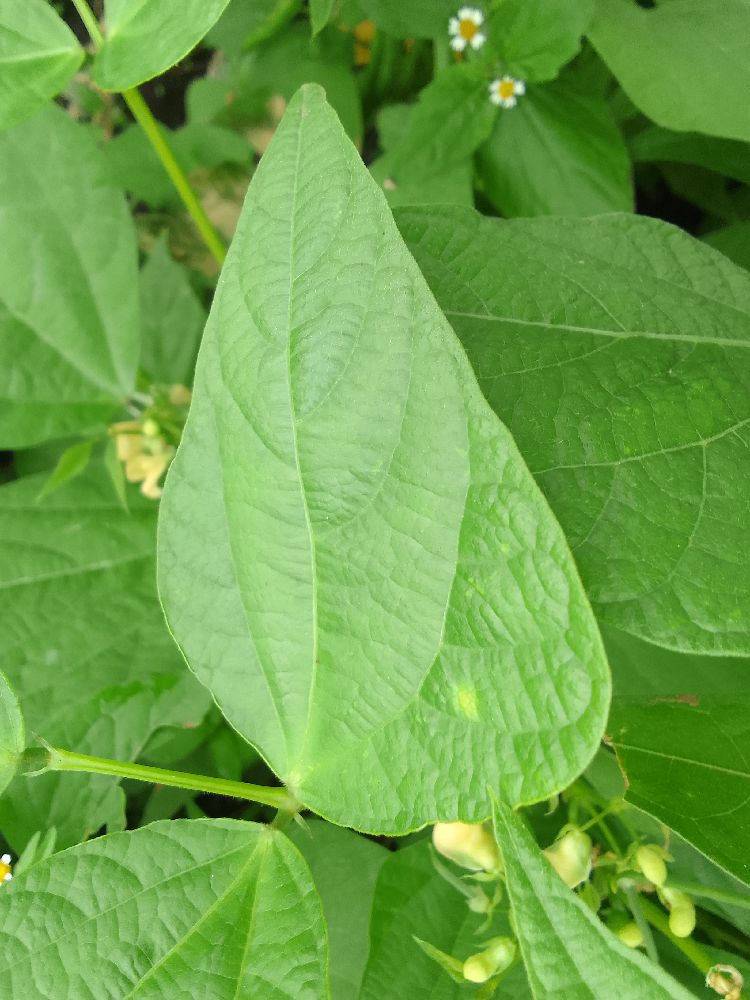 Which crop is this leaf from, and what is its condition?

common bean, healthy
